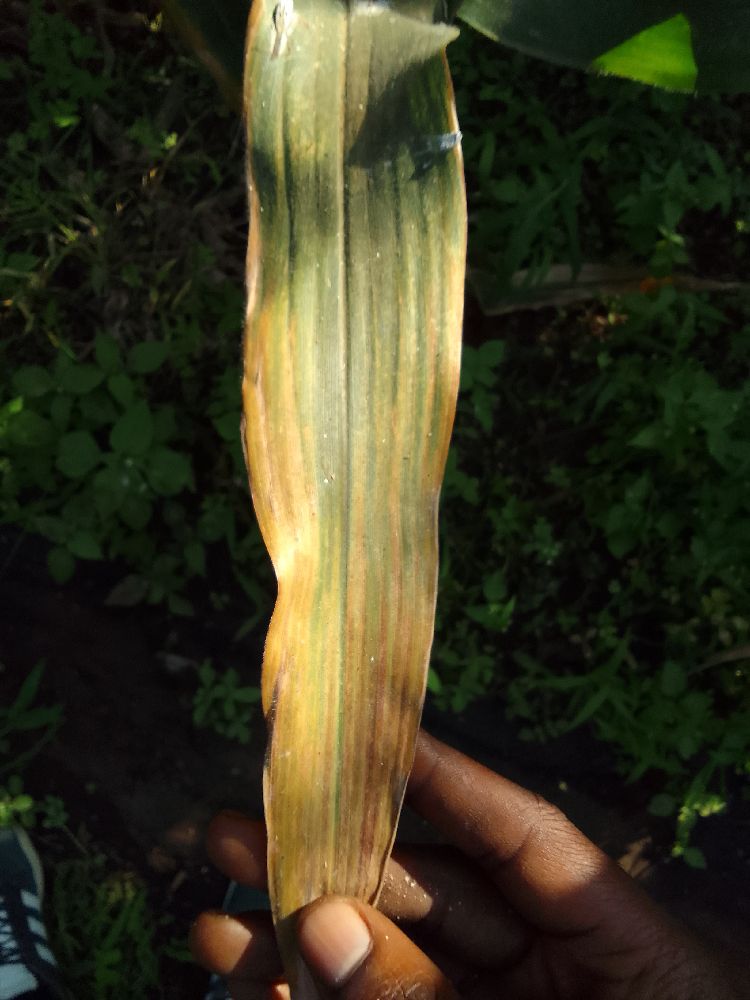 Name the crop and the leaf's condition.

maize, maize lethal necrosis
